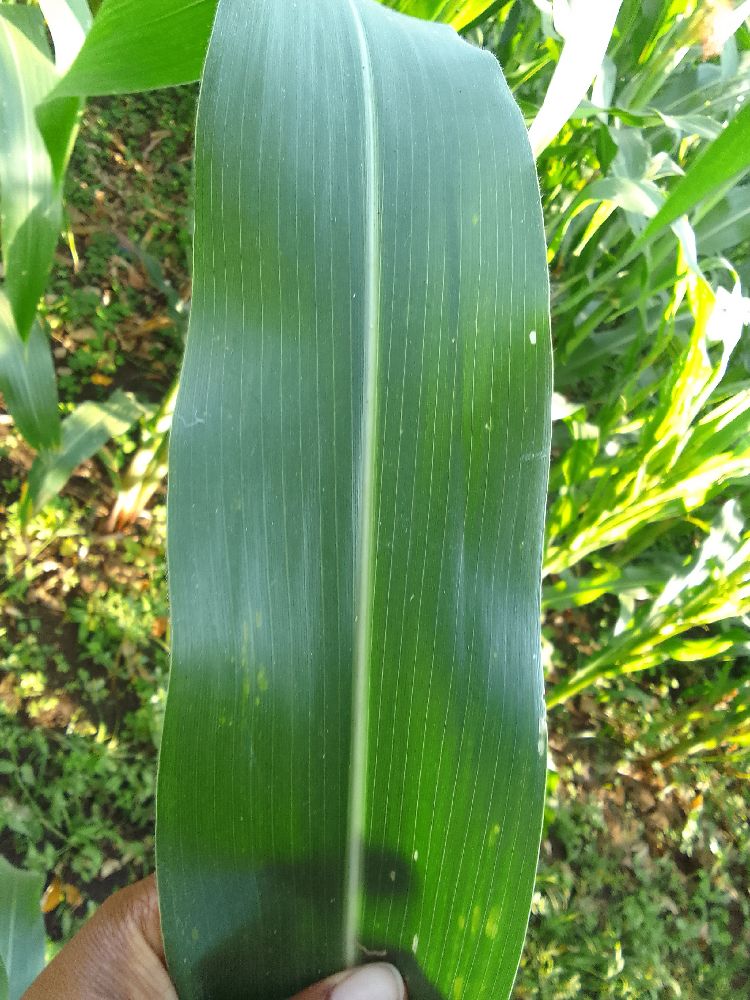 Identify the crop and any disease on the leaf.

maize, healthy
